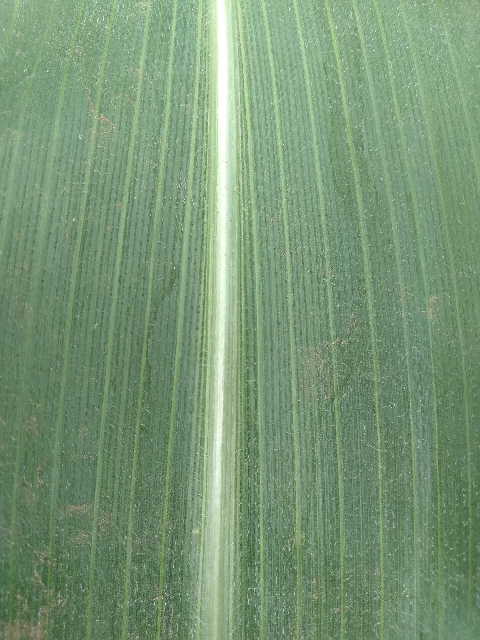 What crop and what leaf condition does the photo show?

maize, healthy
